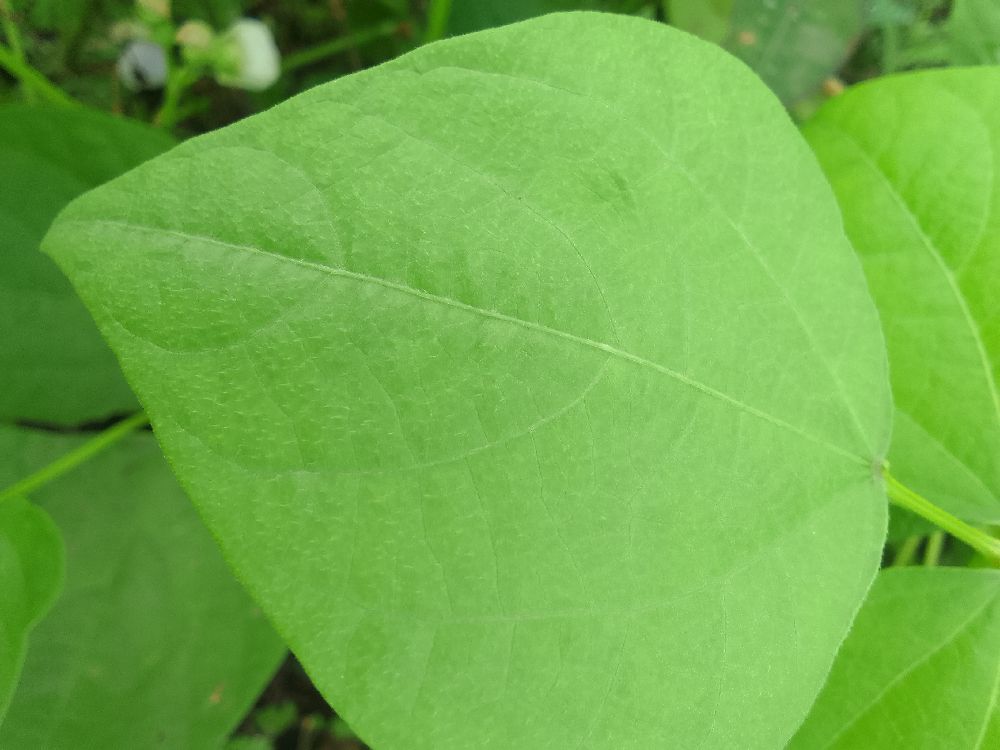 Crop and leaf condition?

common bean, healthy
